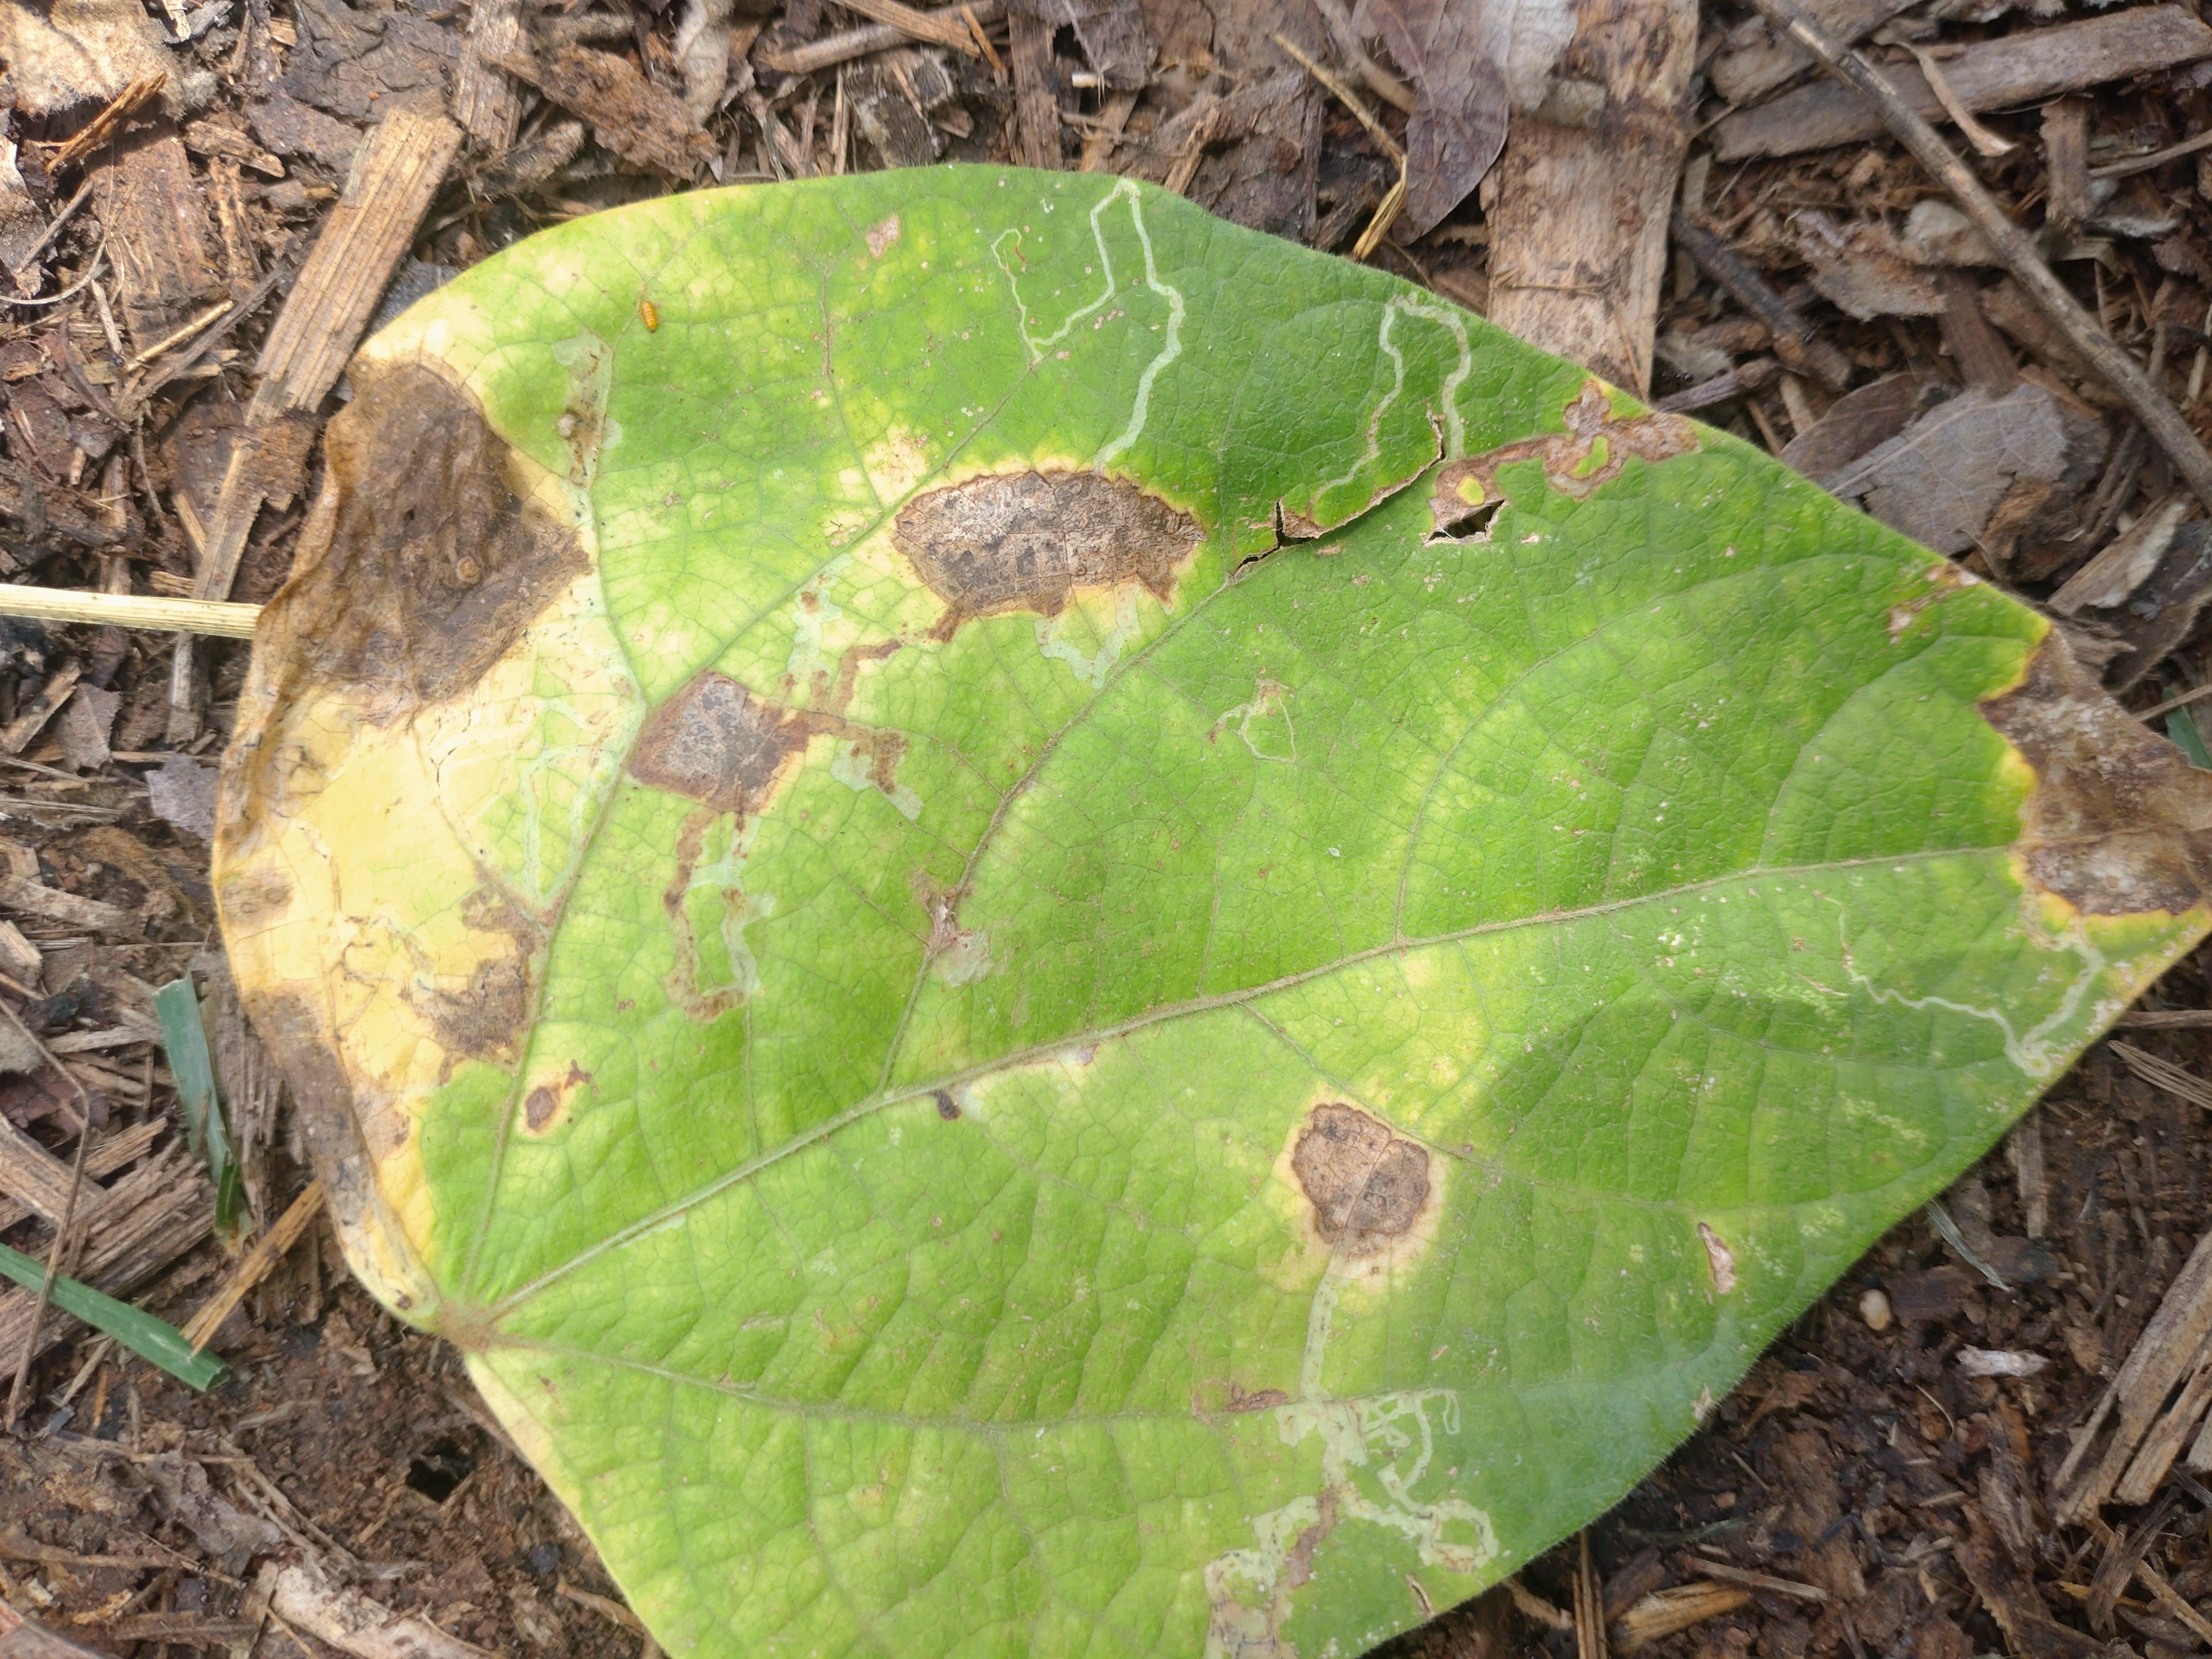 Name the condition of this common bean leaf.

anthracnose
